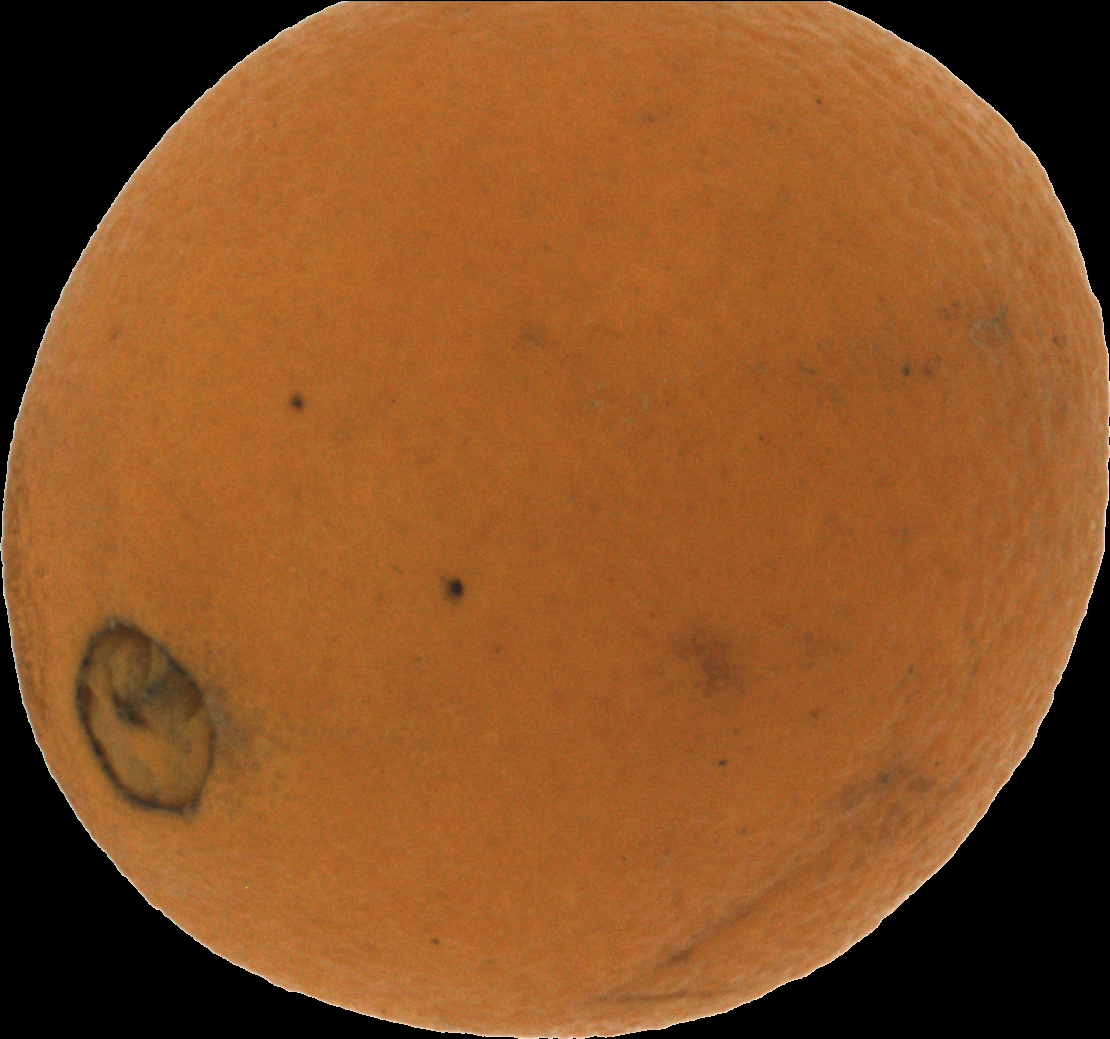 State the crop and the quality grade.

orange, bad
